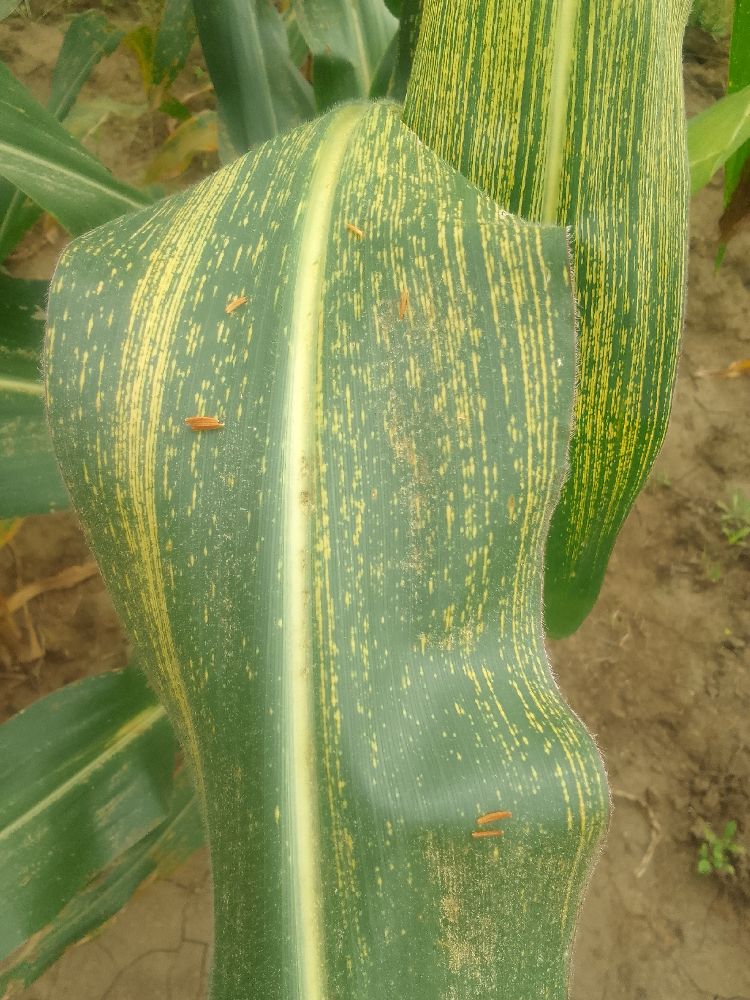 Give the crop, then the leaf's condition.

maize, maize streak virus
